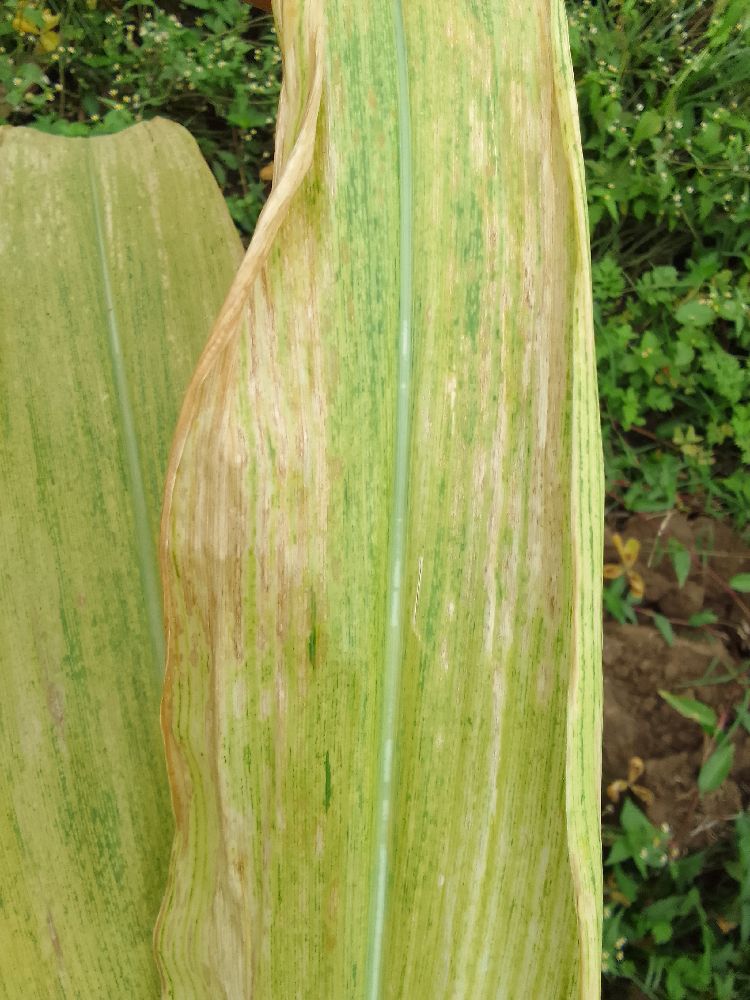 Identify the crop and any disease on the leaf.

maize, maize lethal necrosis
